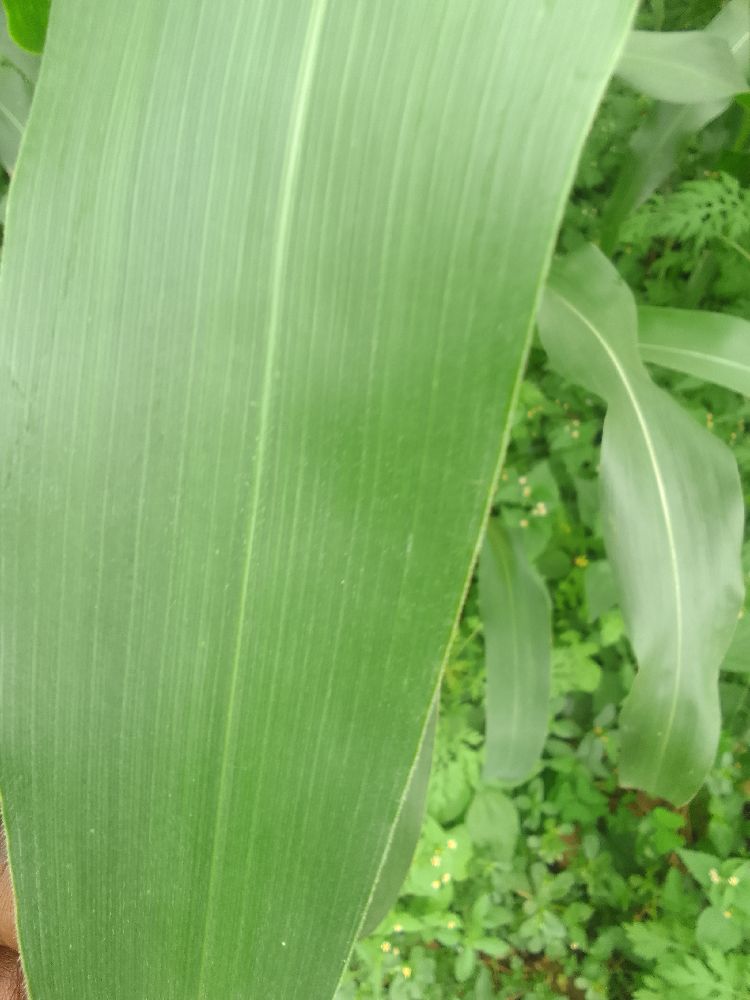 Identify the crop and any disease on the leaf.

maize, healthy
